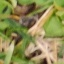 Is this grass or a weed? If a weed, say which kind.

grass
